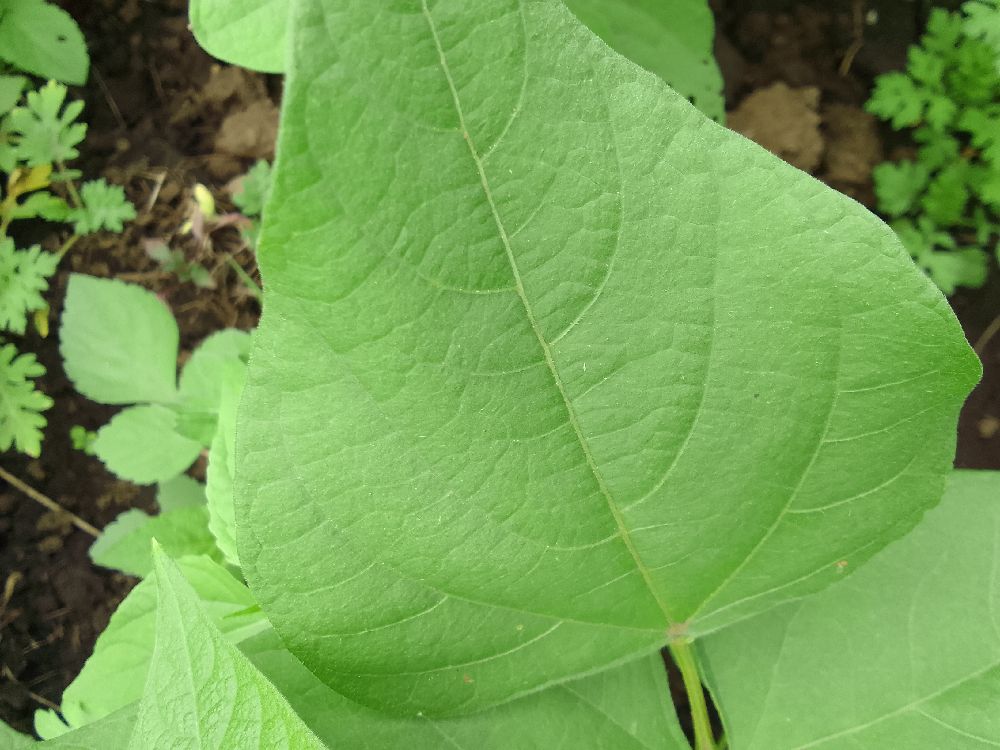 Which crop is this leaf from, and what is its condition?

common bean, healthy
